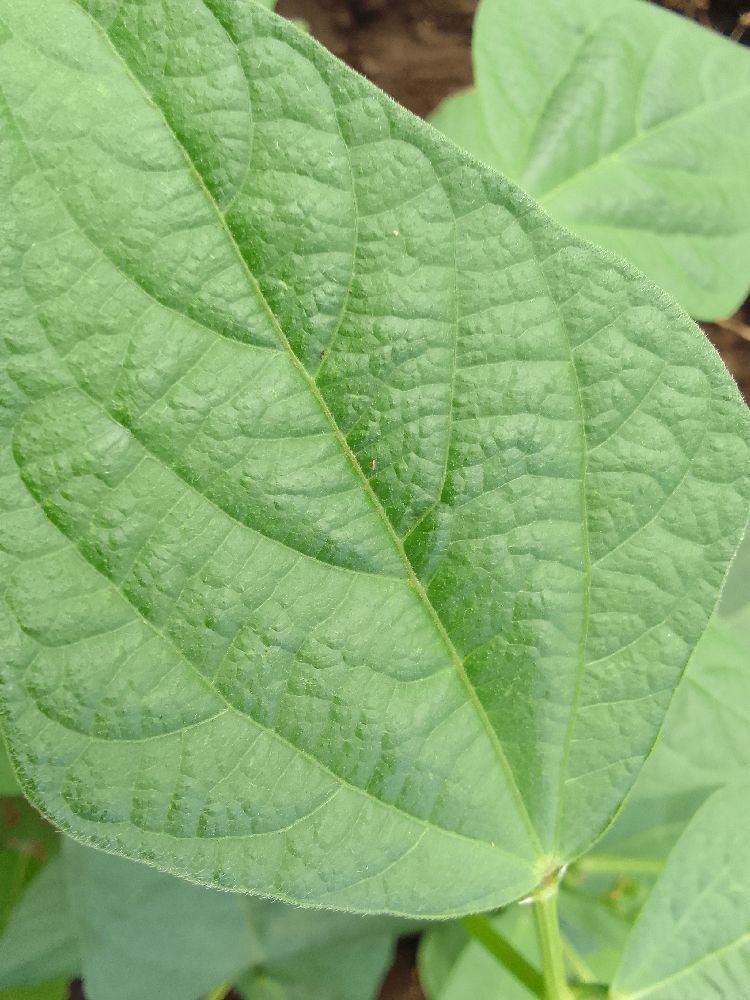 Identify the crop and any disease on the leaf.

common bean, healthy
